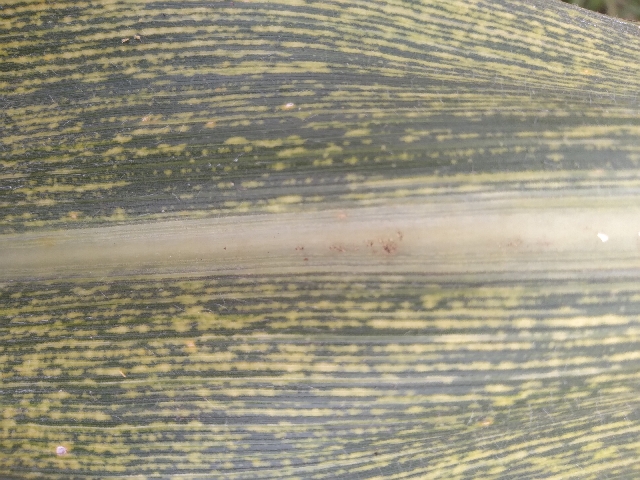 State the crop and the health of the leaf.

maize, maize streak virus
